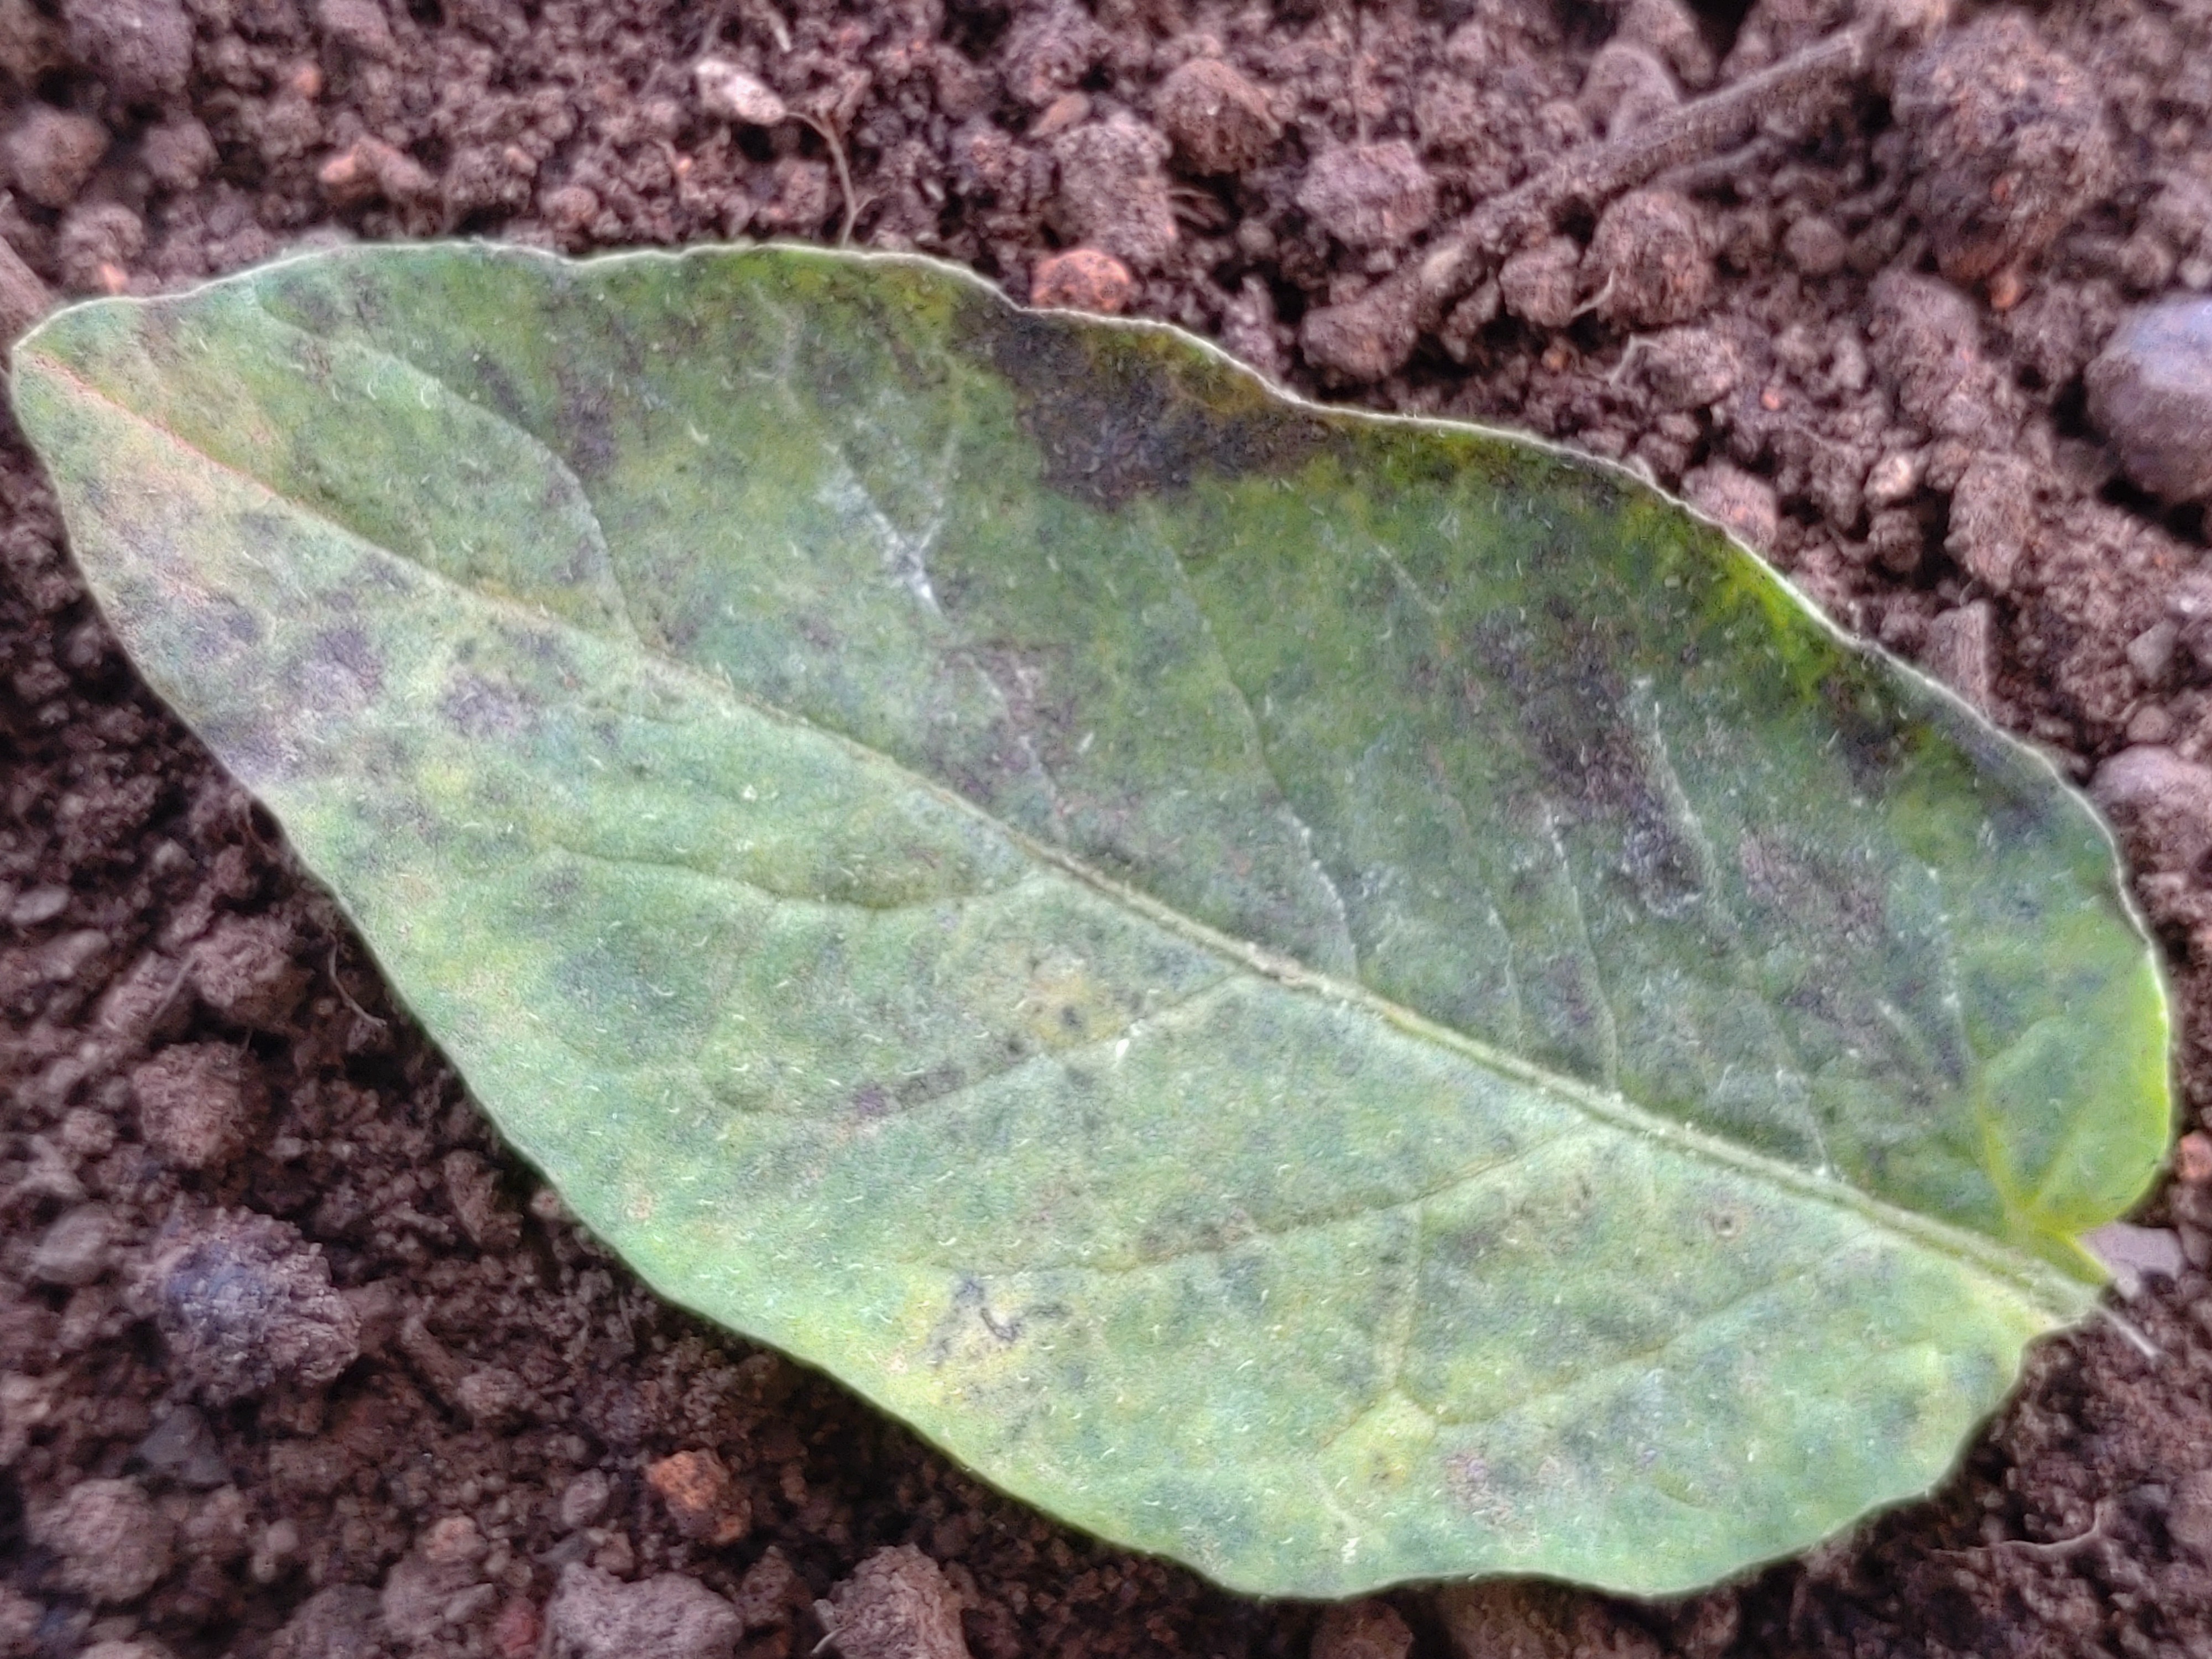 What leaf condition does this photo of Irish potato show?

late blight
